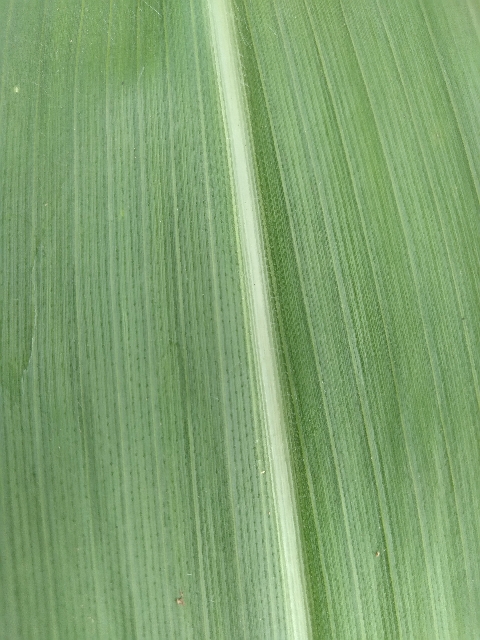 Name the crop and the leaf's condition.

maize, healthy
